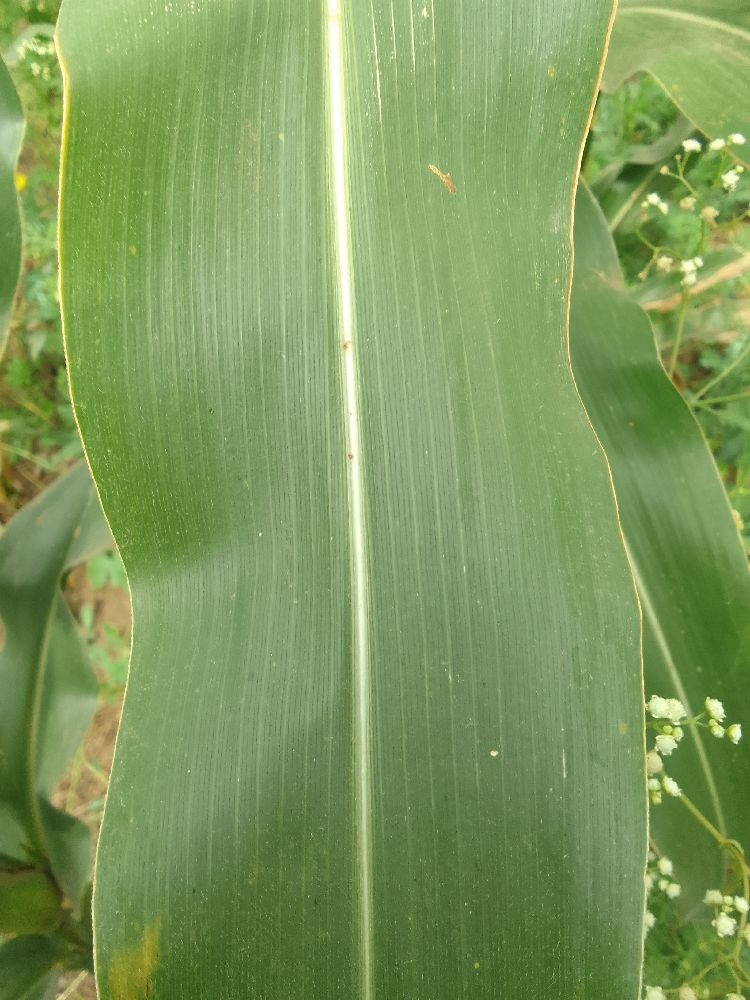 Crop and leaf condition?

maize, healthy
